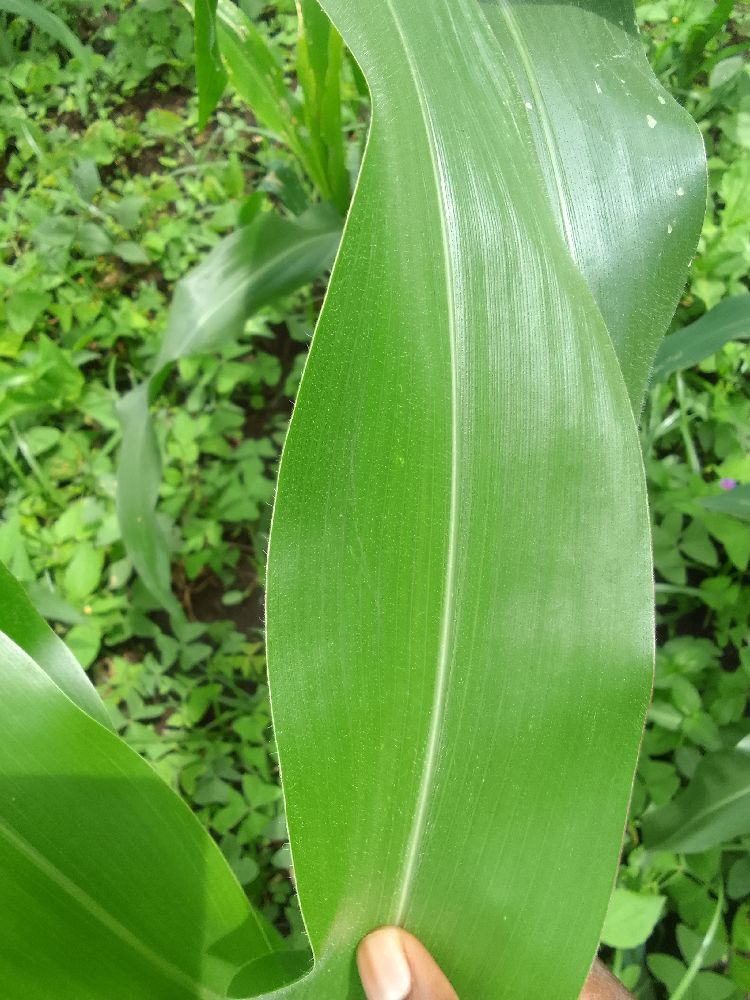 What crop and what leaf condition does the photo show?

maize, healthy
